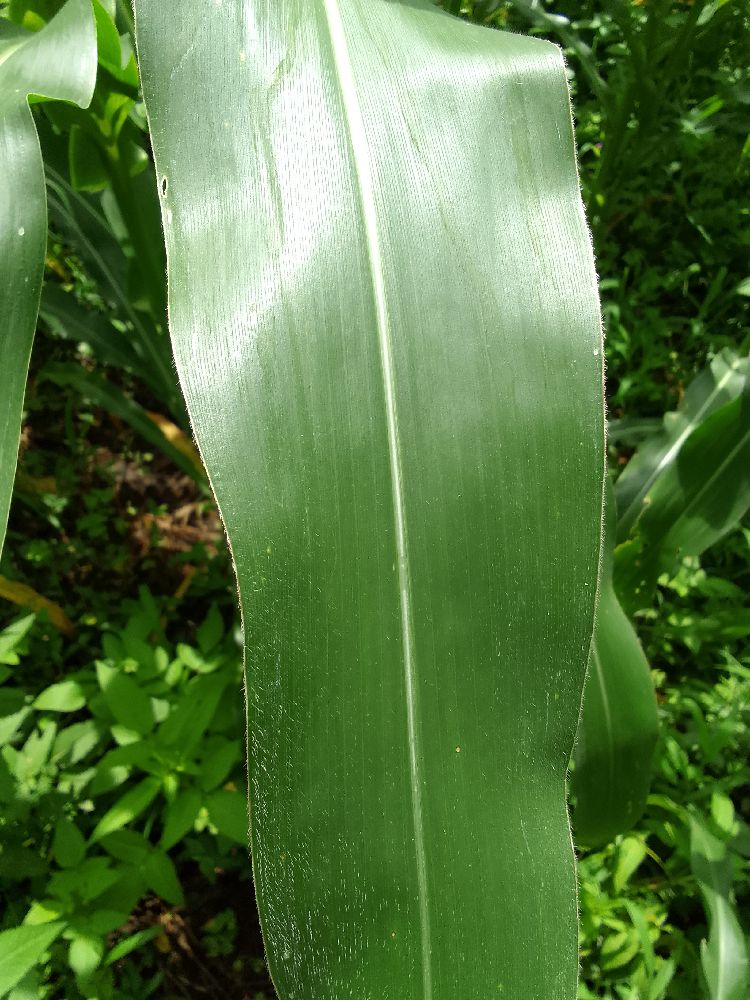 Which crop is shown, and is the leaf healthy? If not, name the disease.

maize, healthy
